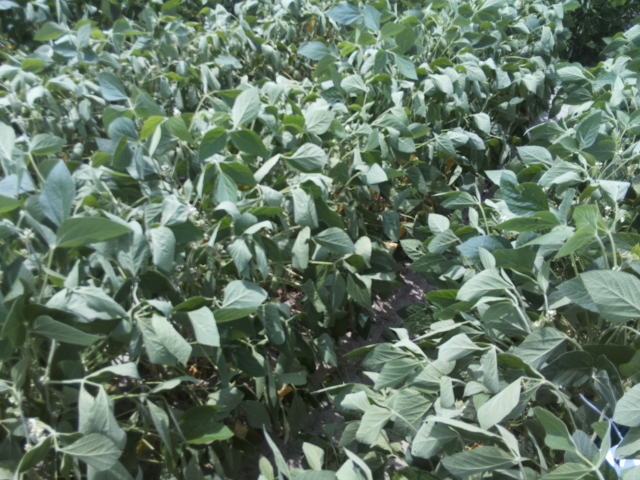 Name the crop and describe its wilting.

soybean, moderate turgor loss in upper canopy
